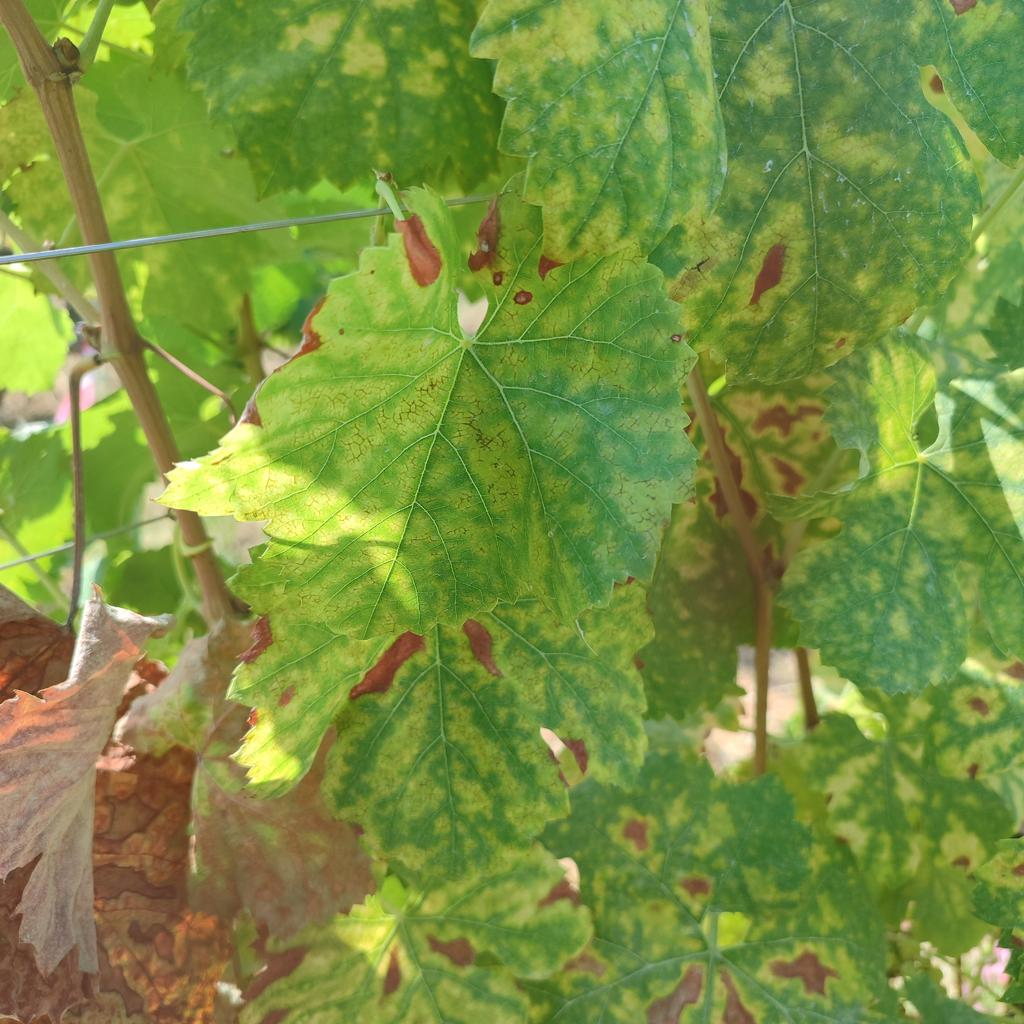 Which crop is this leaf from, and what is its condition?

grapevine, esca complex
